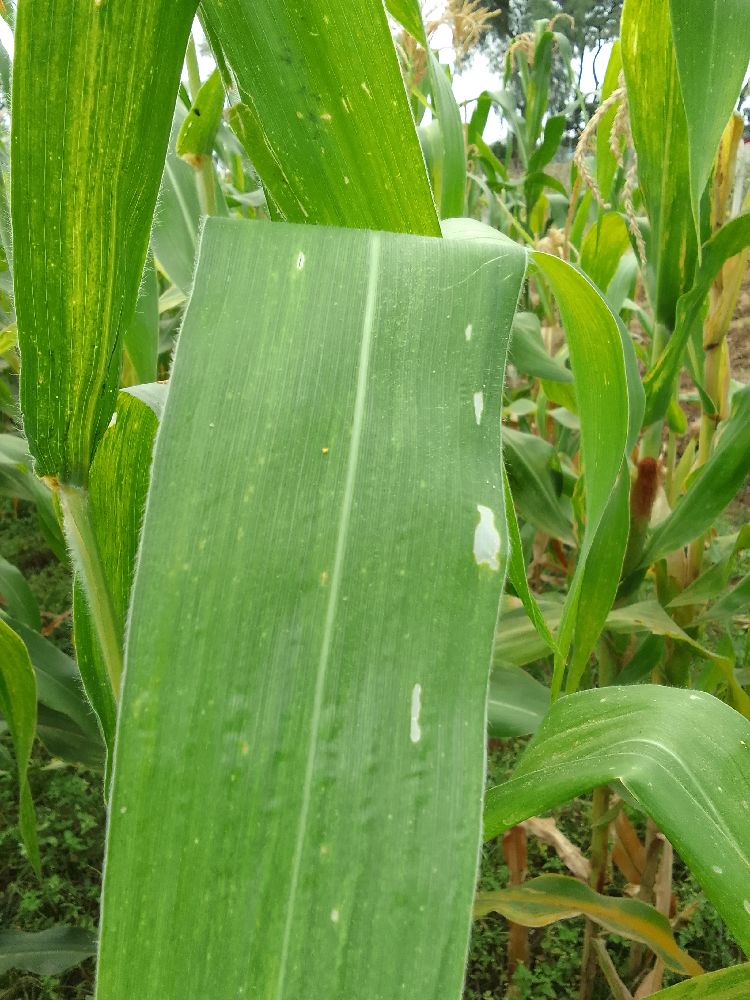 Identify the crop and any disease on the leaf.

maize, maize lethal necrosis
